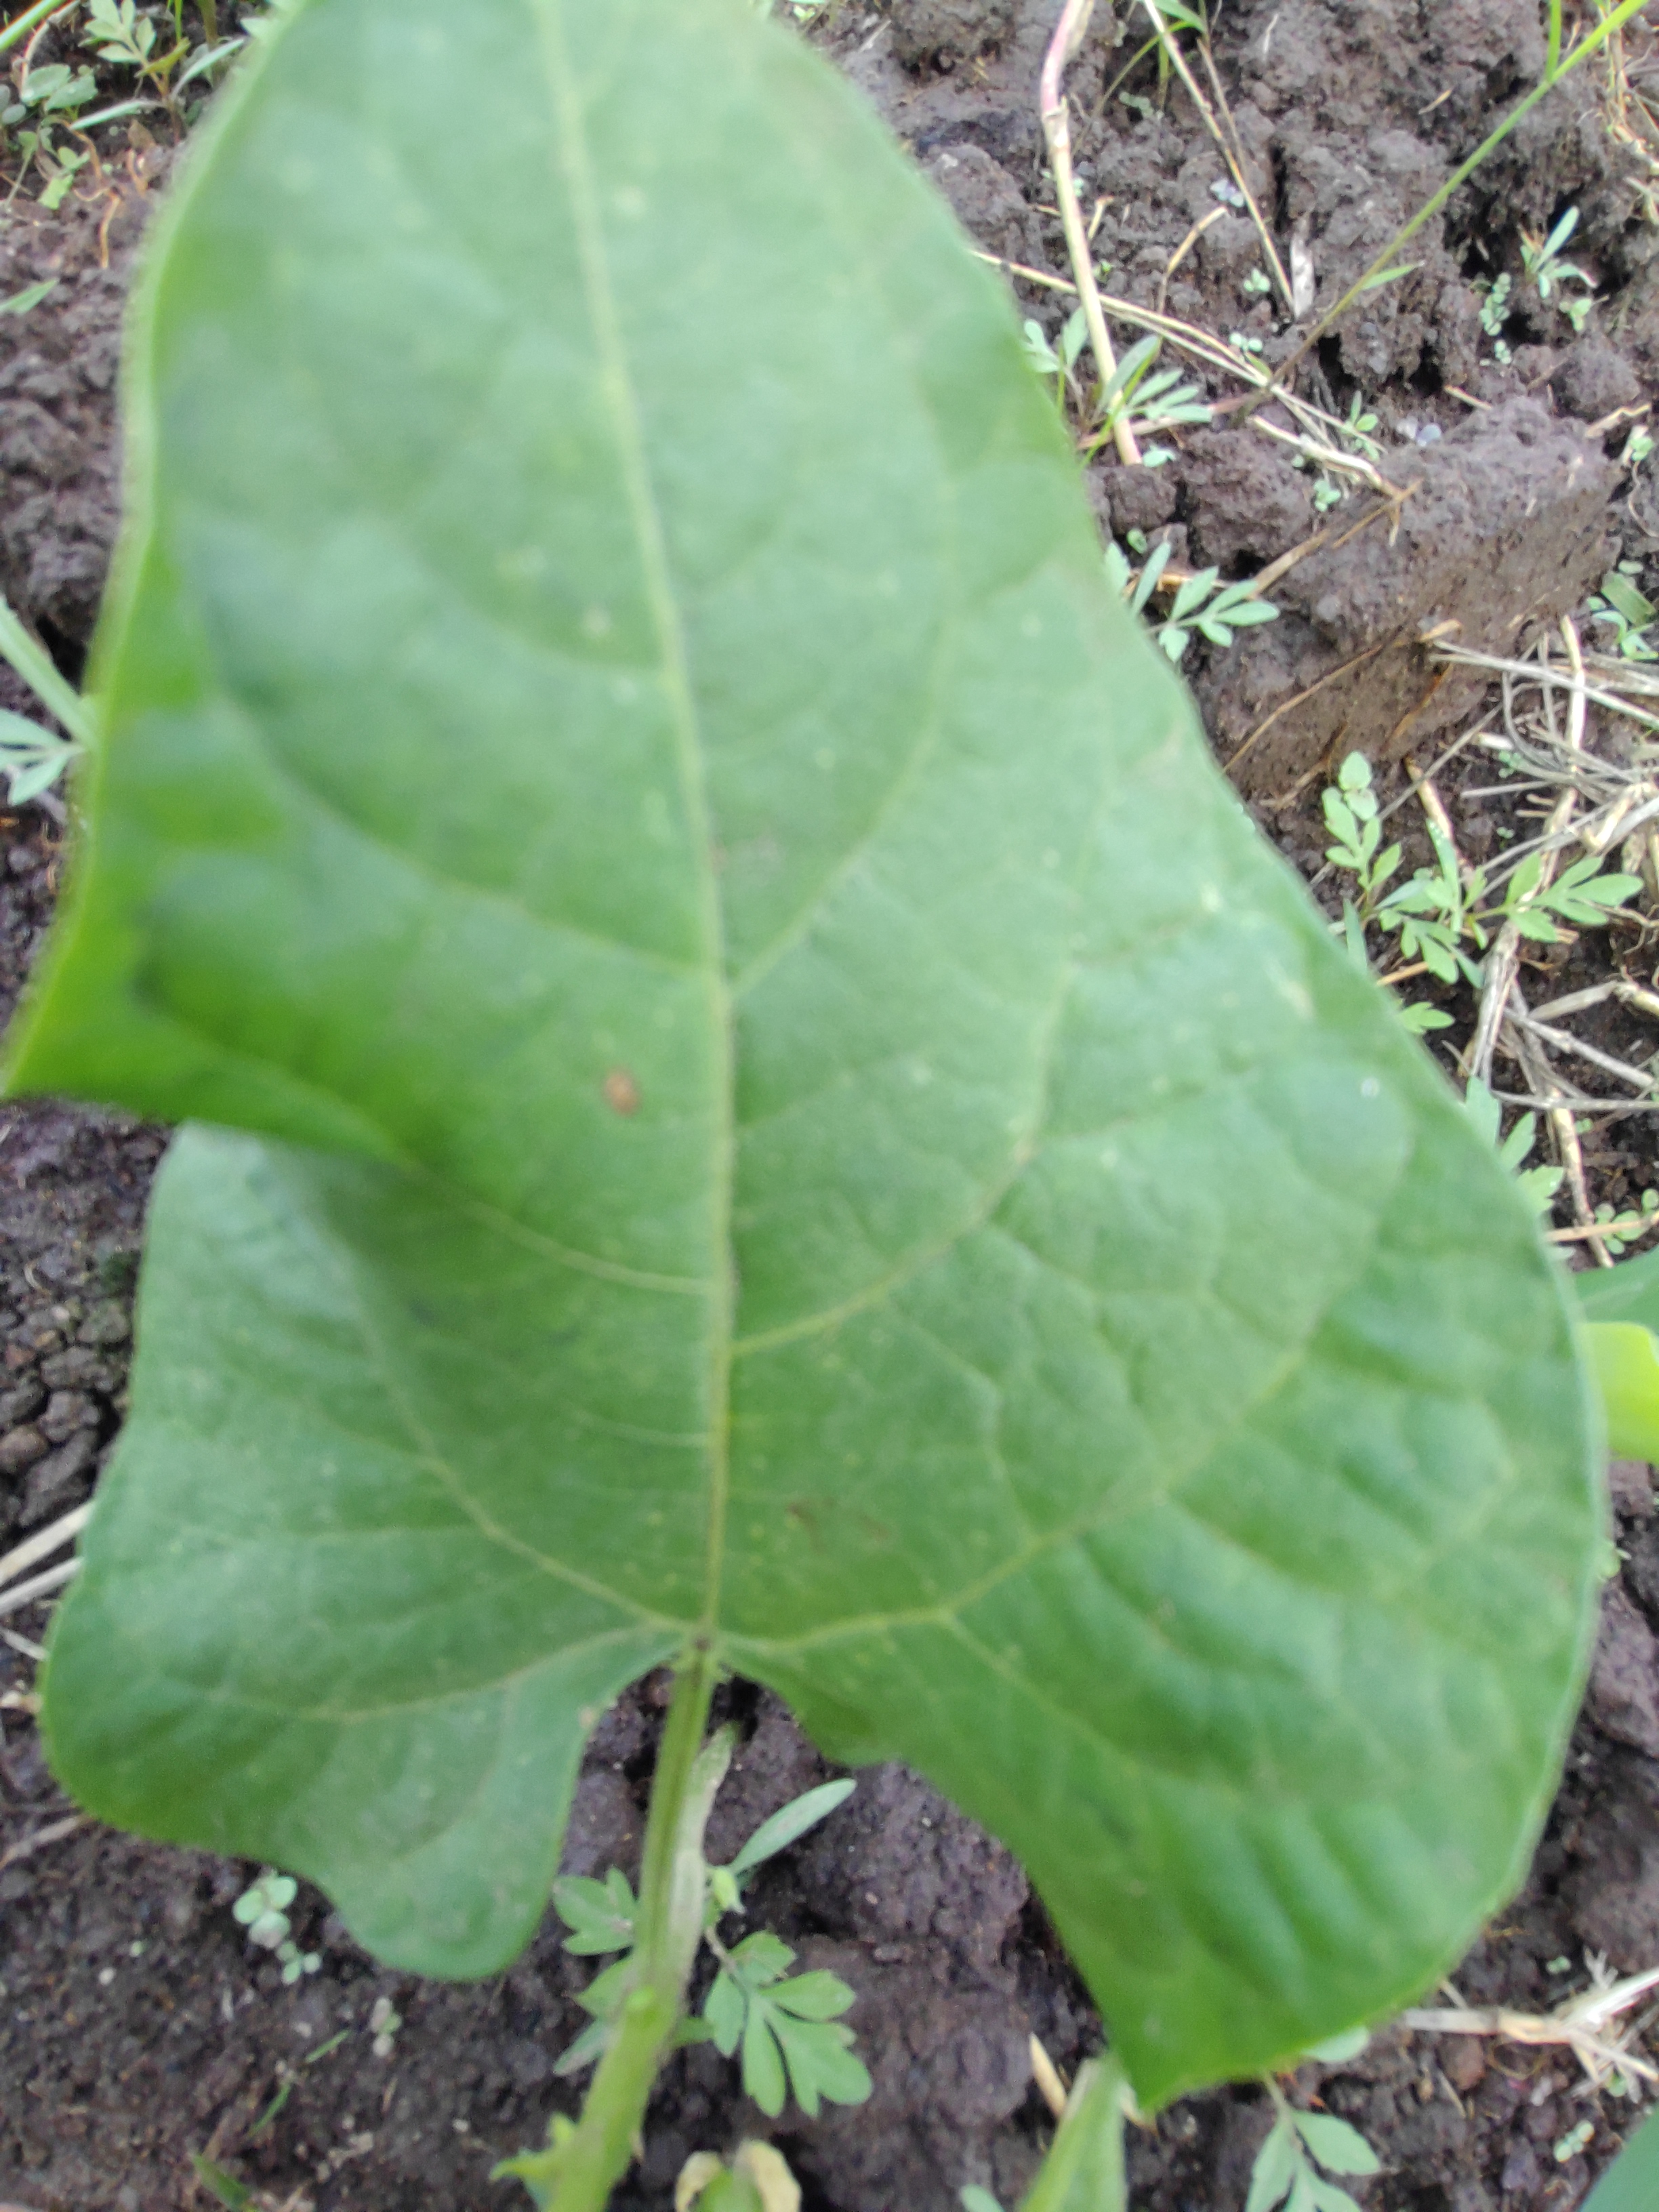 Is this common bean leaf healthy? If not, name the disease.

healthy
